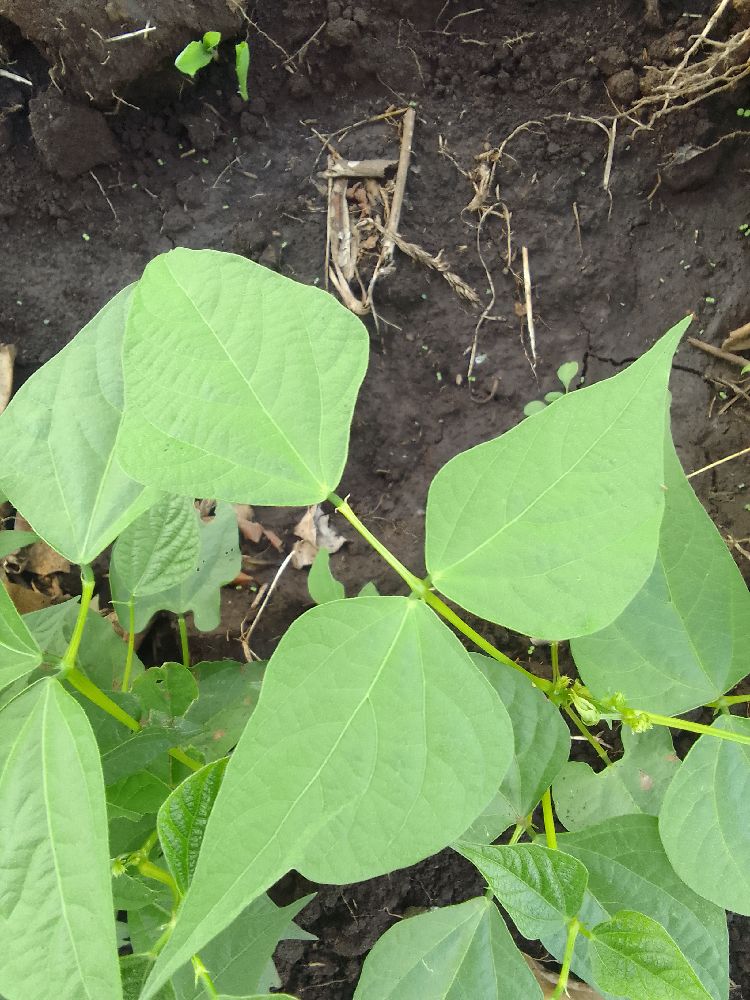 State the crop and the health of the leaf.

common bean, healthy
